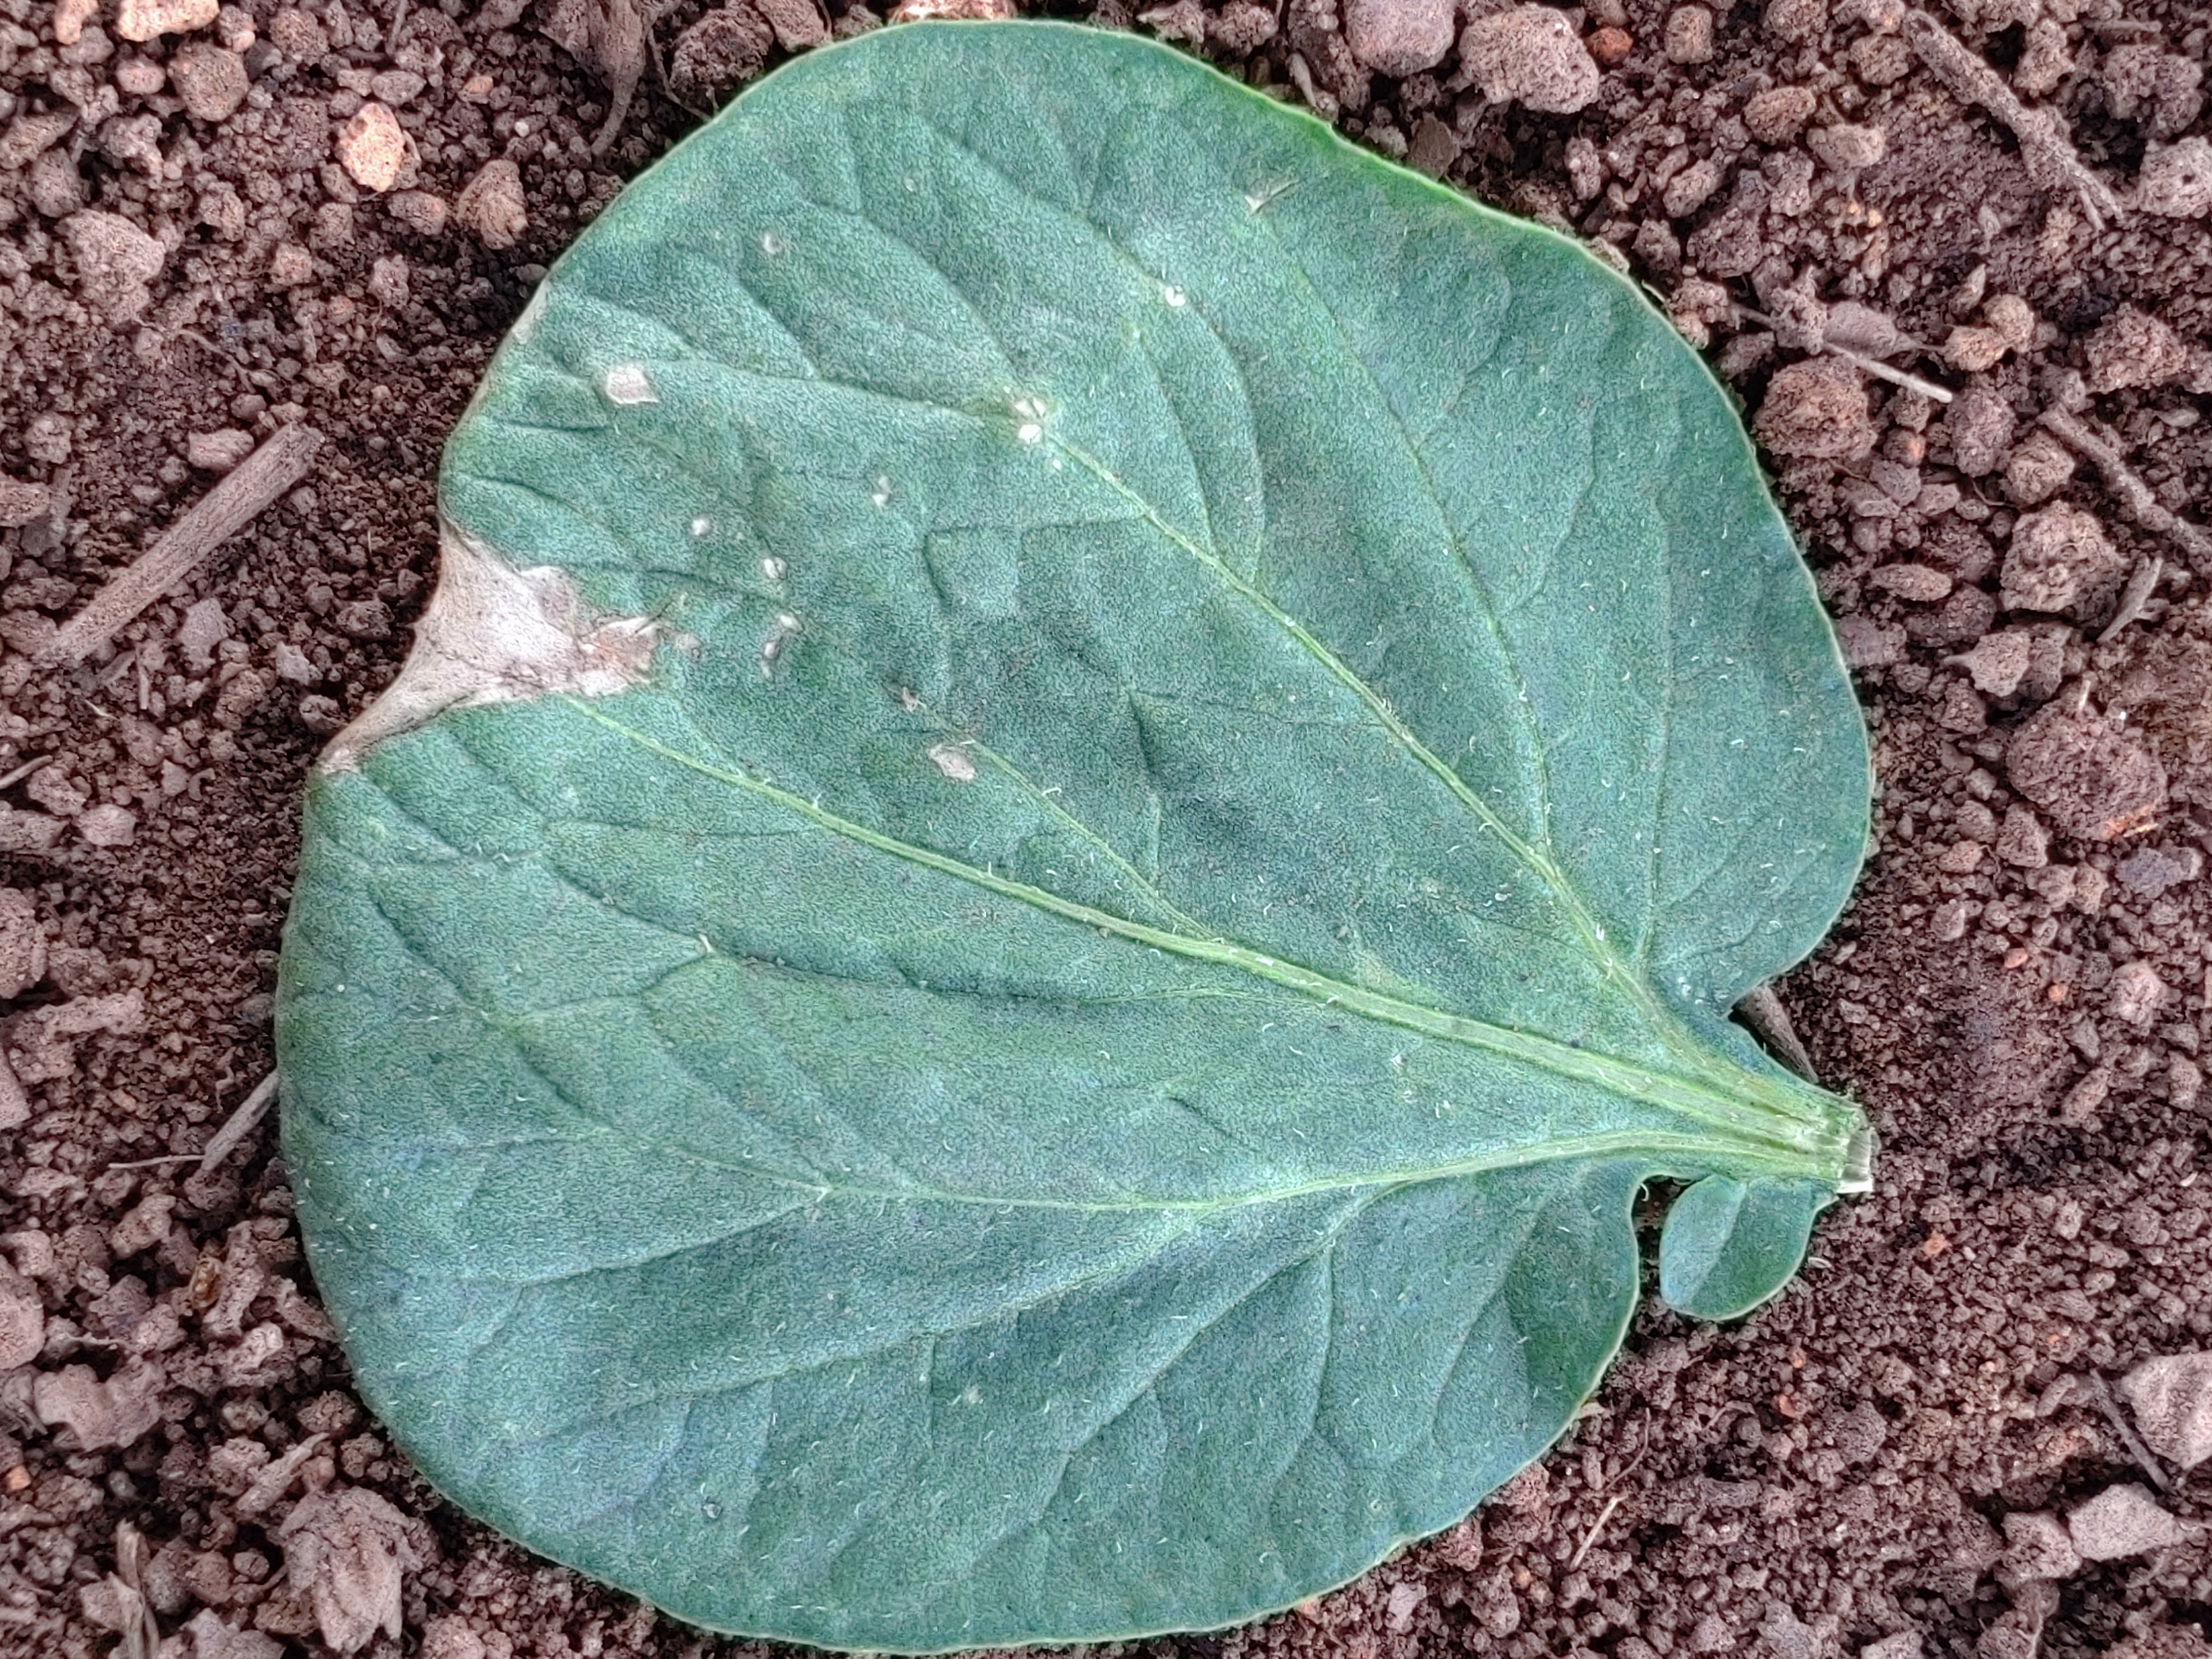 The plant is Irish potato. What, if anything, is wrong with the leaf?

early blight
